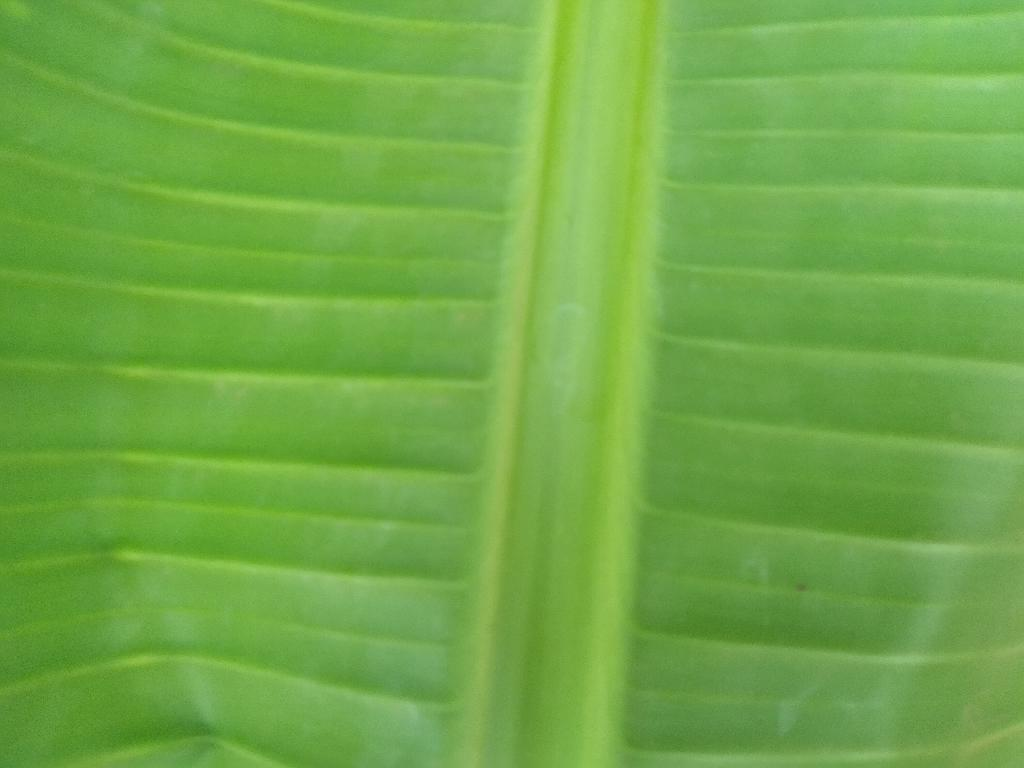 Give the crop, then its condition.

banana, healthy
